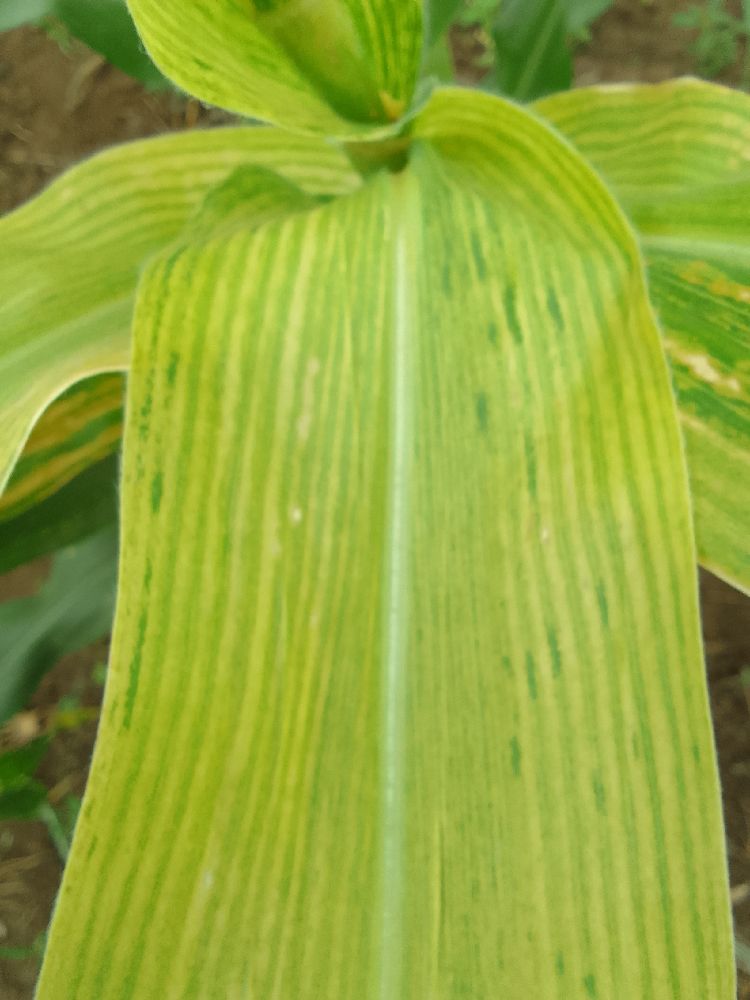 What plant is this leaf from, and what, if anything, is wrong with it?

maize, maize lethal necrosis
